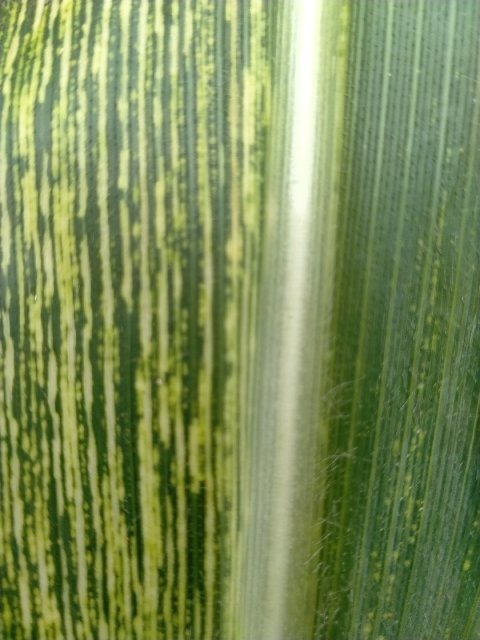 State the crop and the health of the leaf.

maize, maize streak virus
